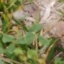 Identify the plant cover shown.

unstructured weed
